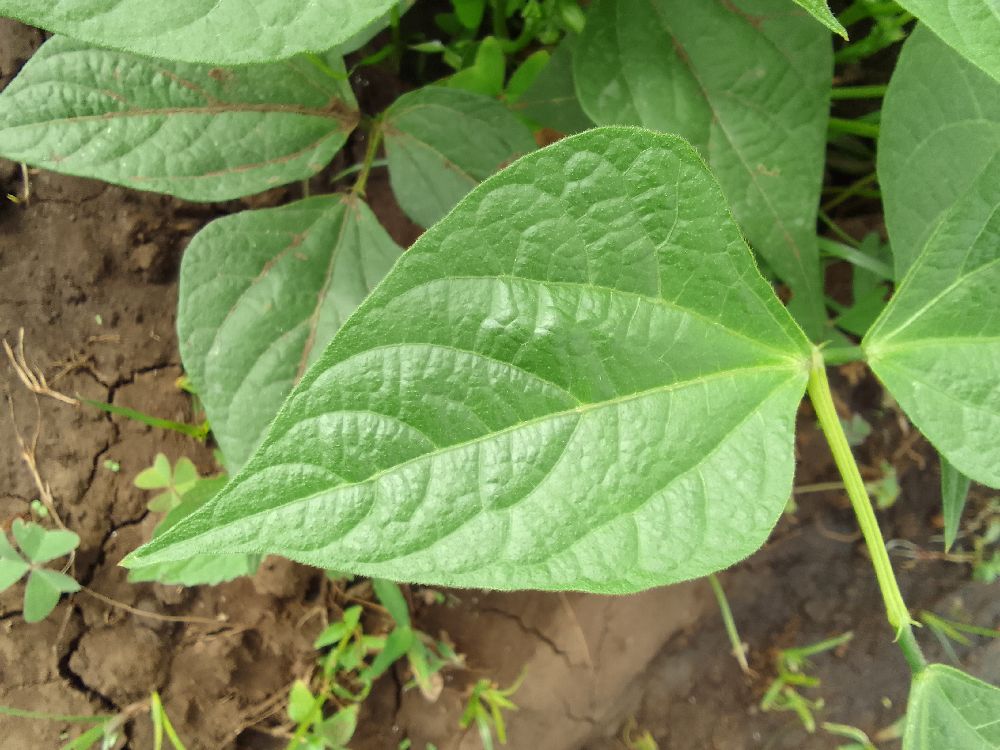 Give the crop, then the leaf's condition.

common bean, healthy
